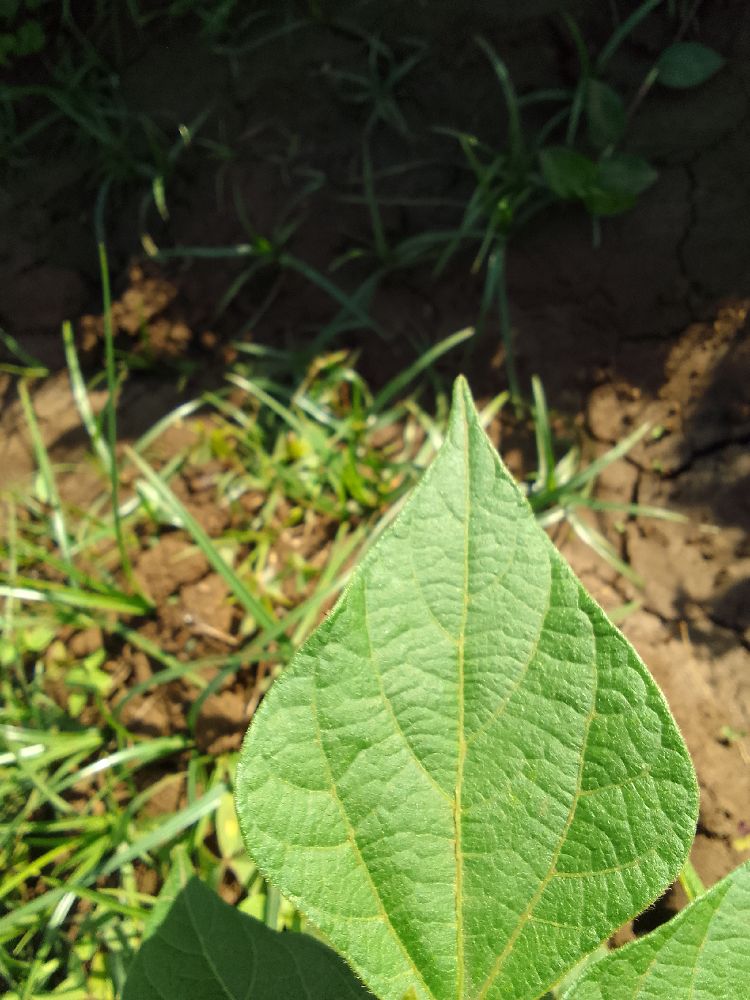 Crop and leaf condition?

common bean, healthy
